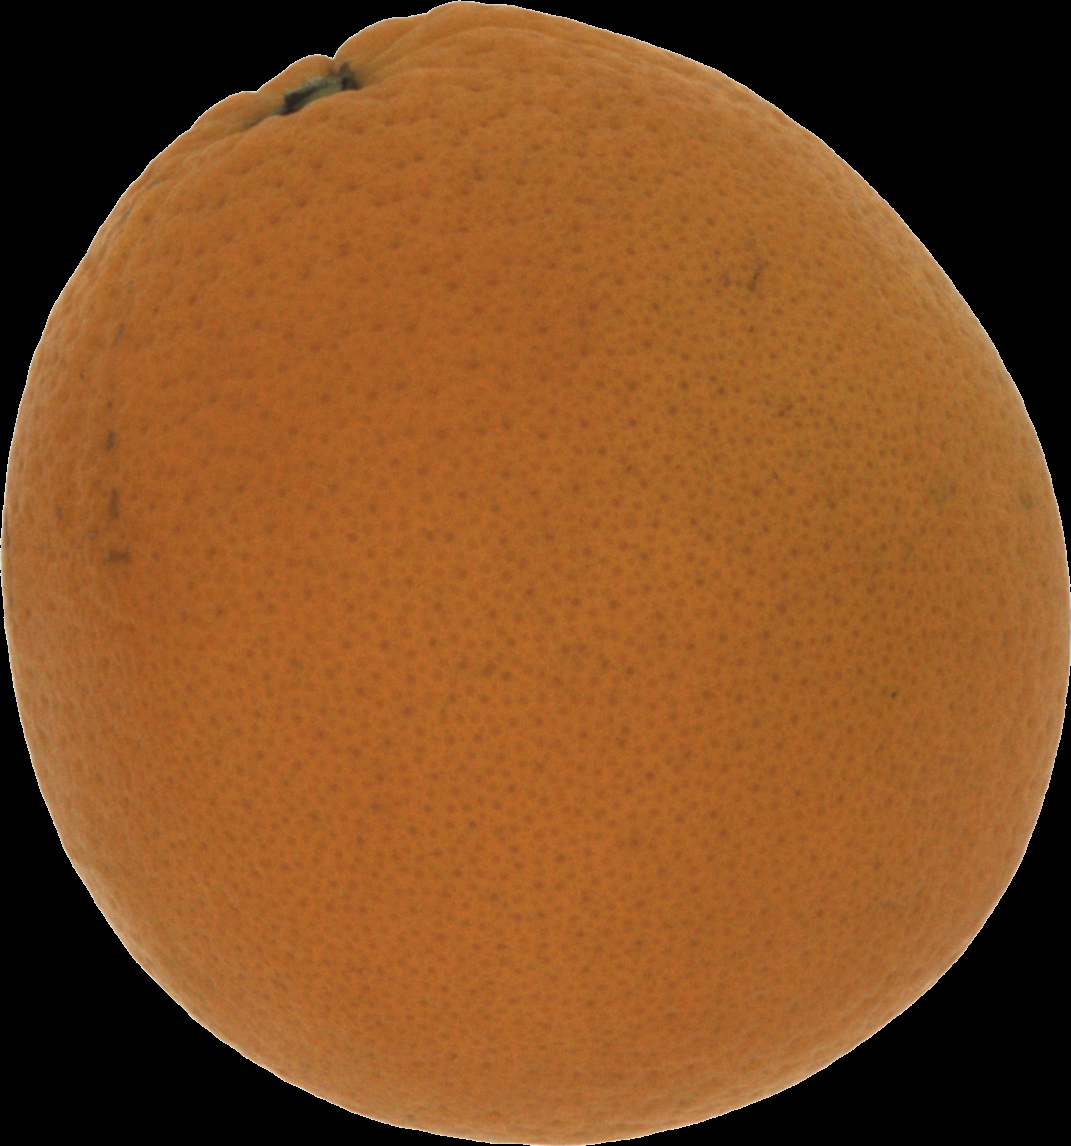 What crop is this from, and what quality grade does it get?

orange, good
